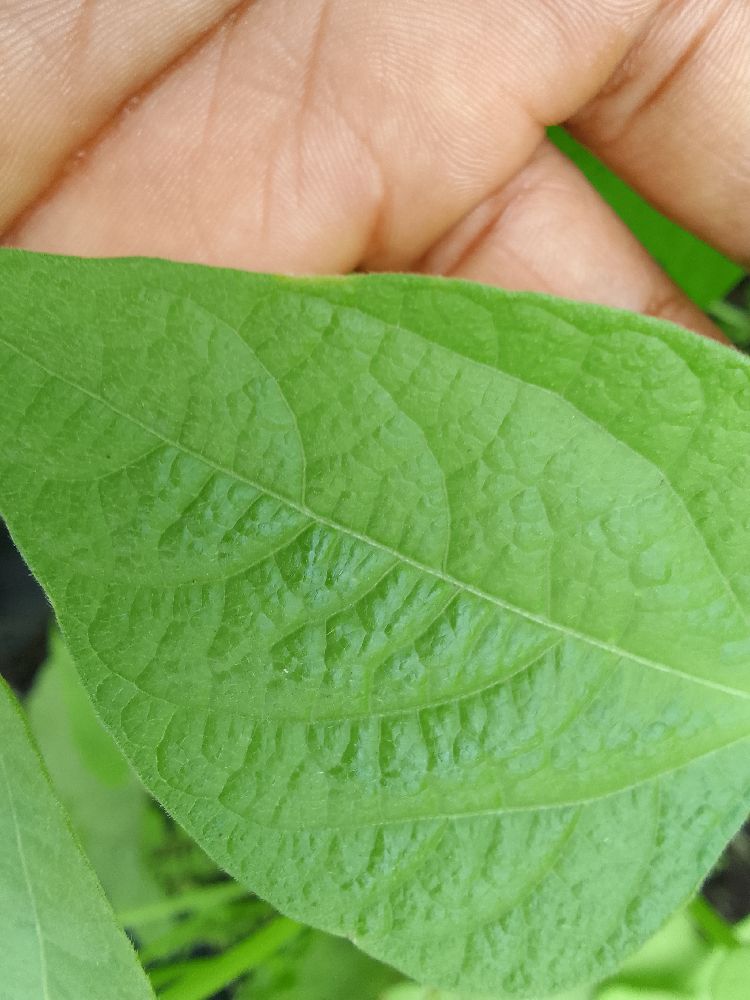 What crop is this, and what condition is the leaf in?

common bean, healthy
